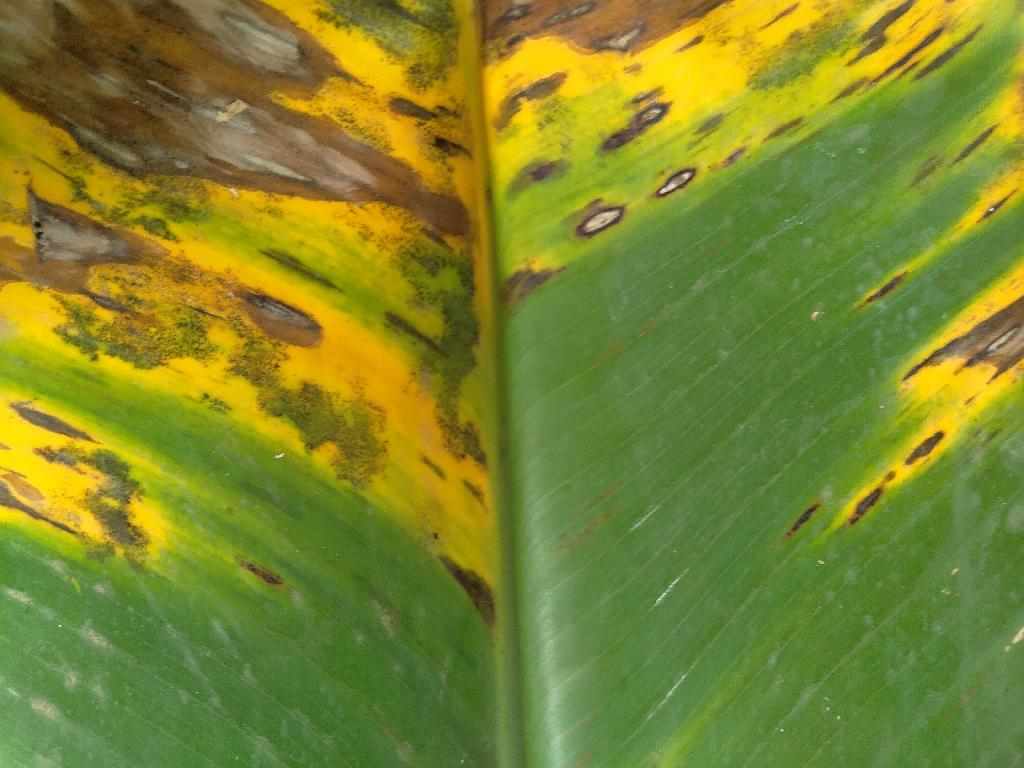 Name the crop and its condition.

banana, black sigatoka
